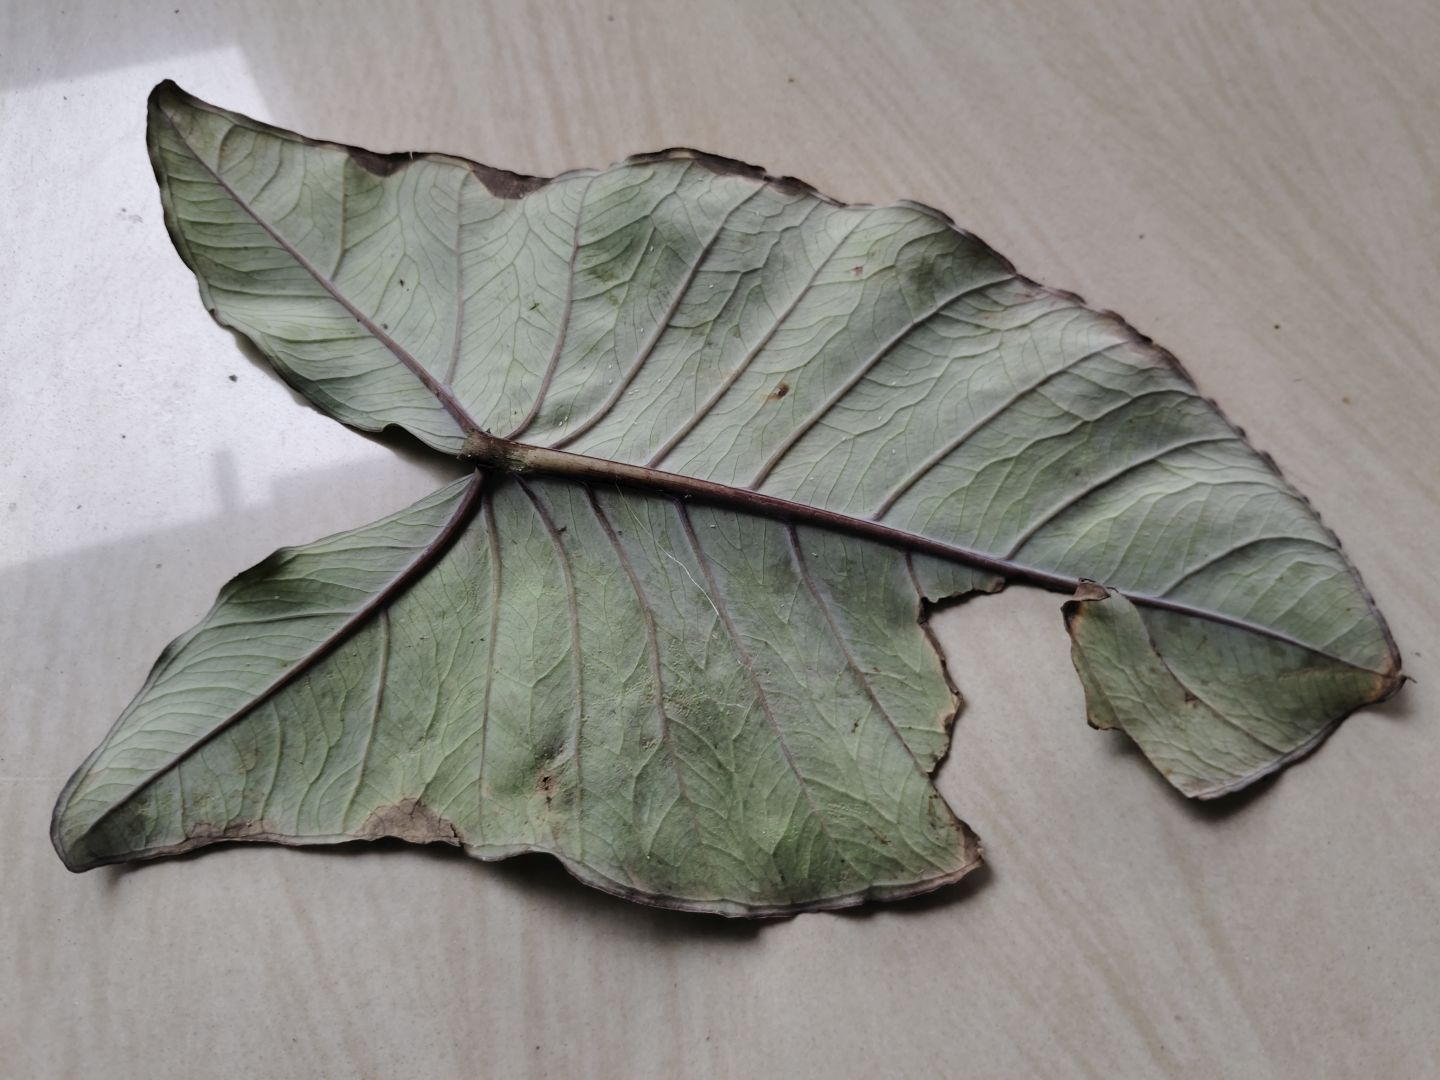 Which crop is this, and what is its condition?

taro, leaf blight
